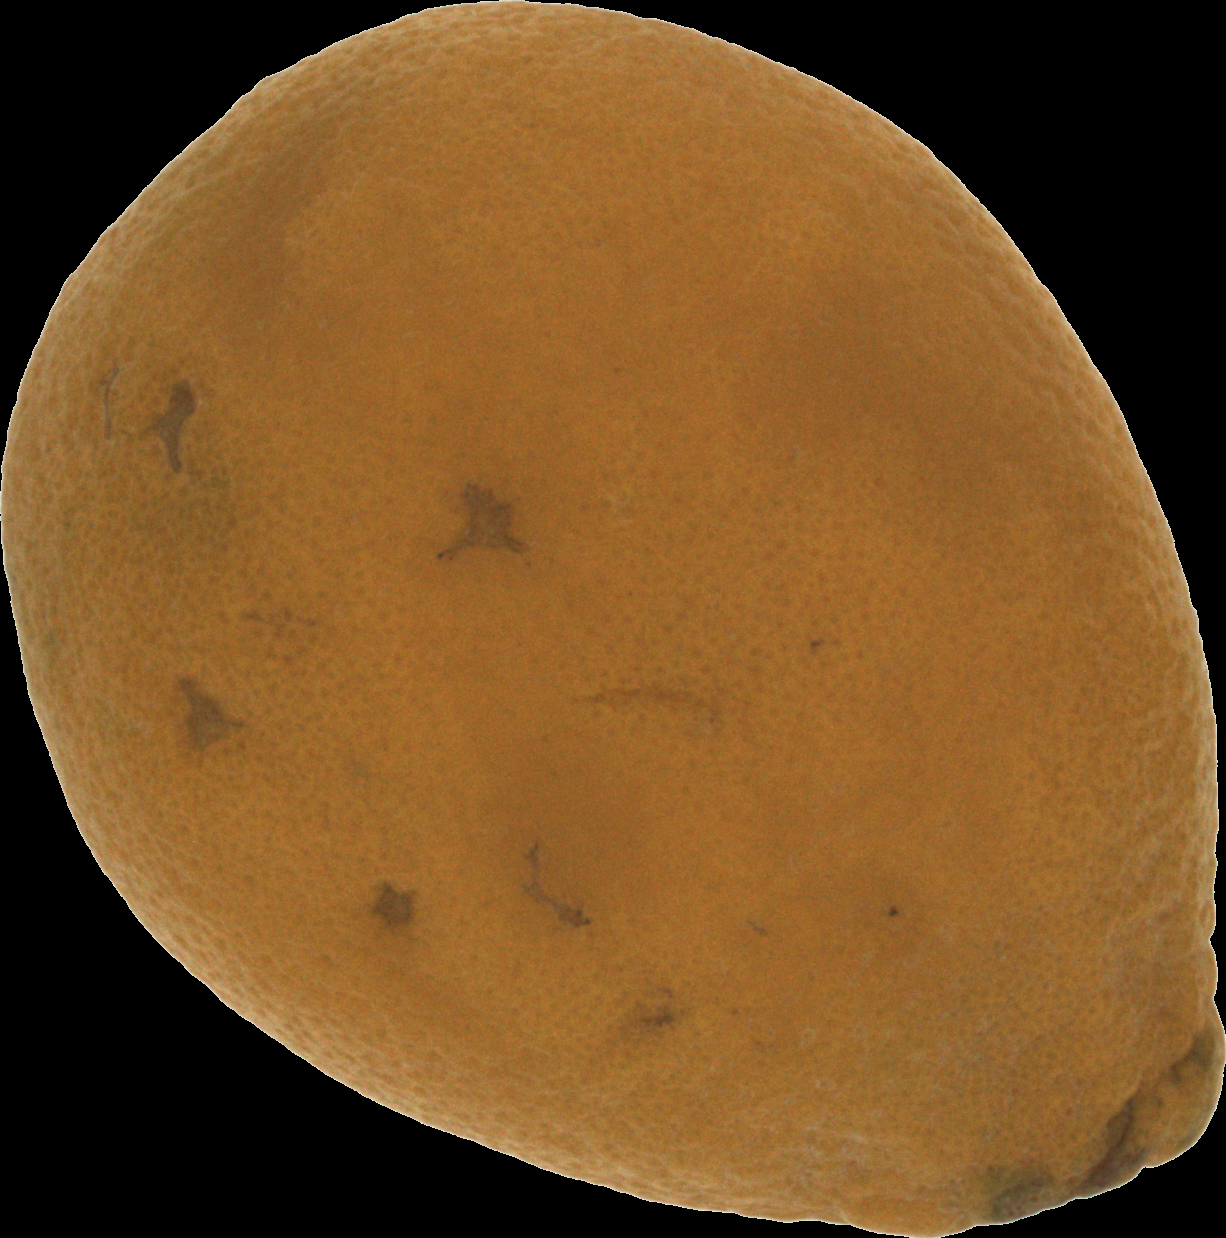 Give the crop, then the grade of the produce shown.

orange, bad
